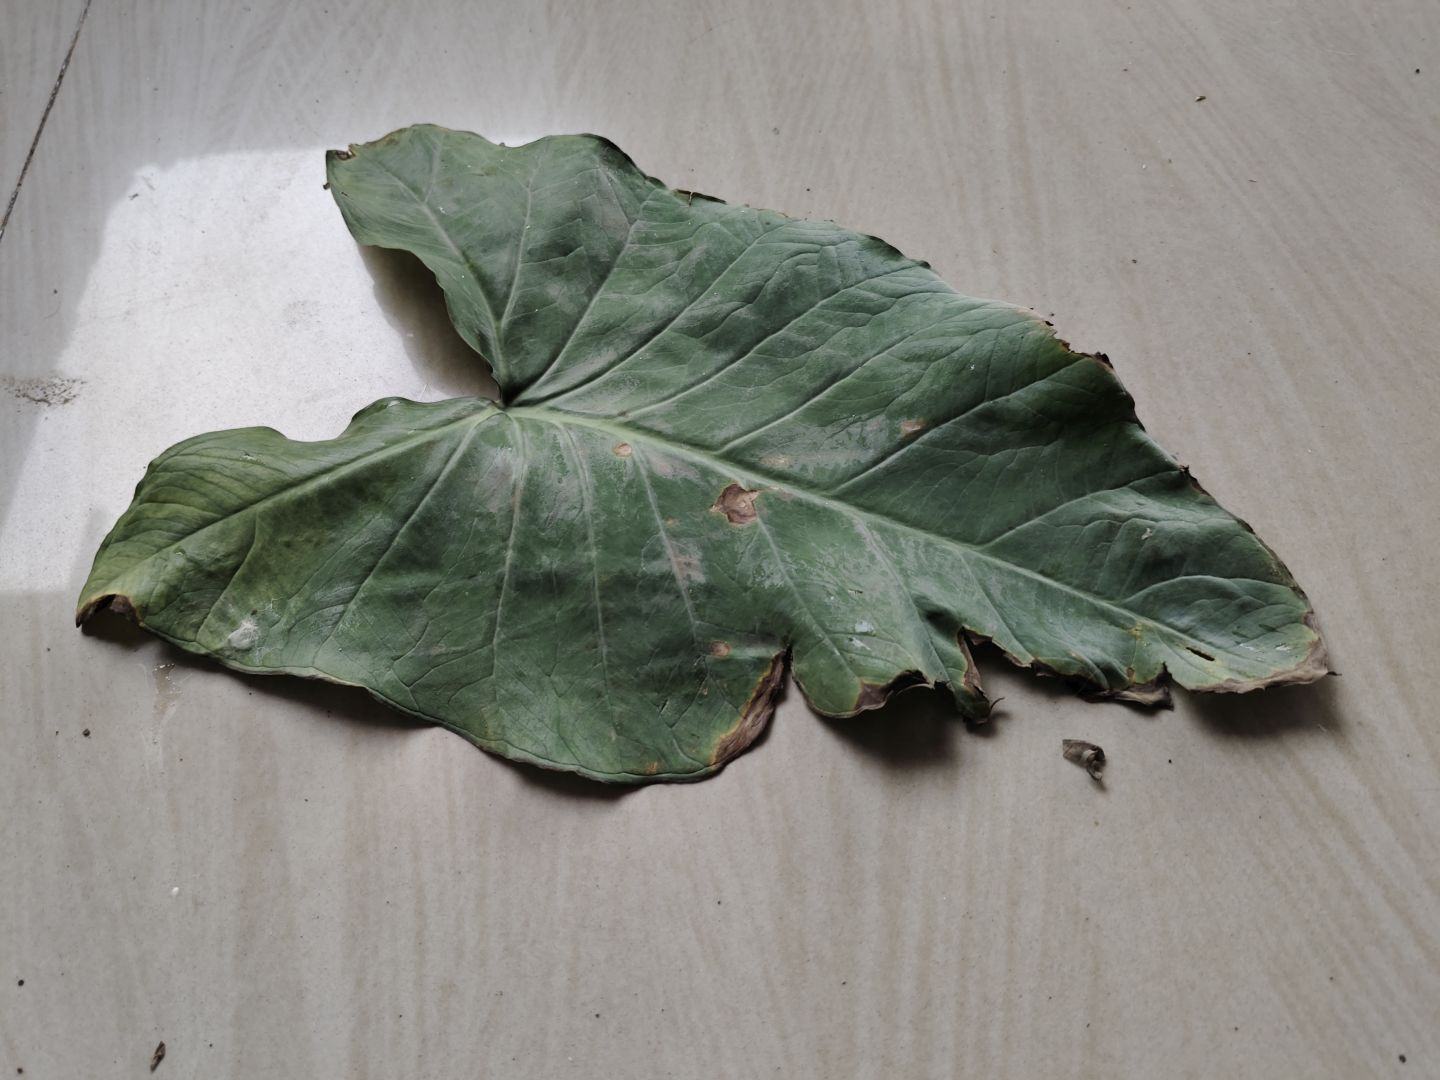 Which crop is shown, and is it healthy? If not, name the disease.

taro, leaf blight
